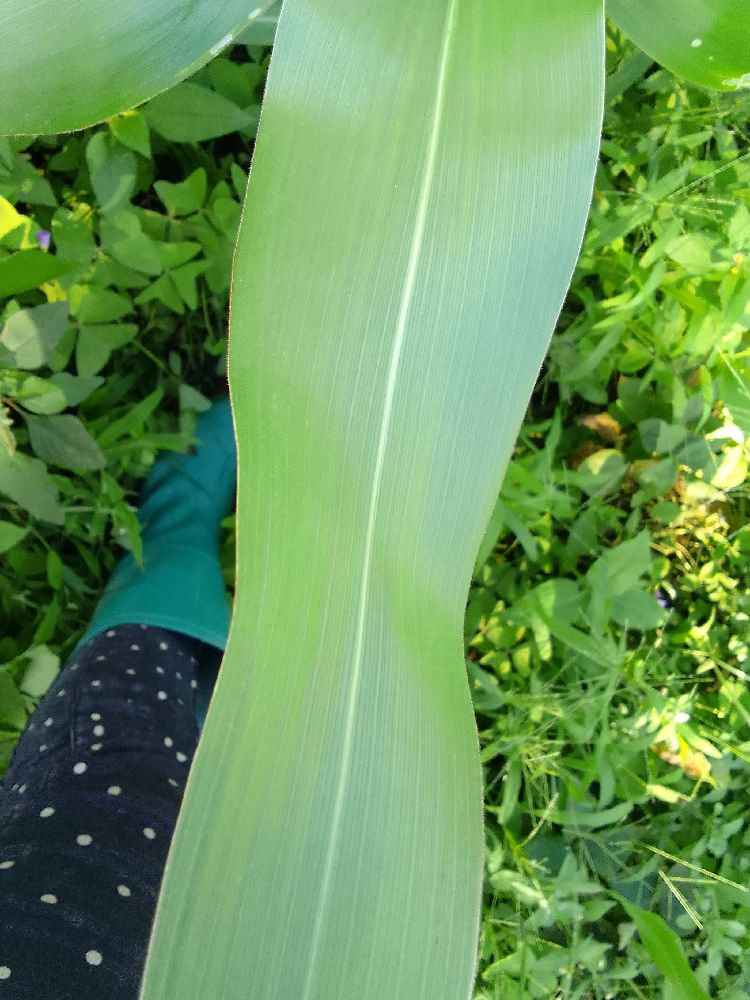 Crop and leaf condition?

maize, healthy
